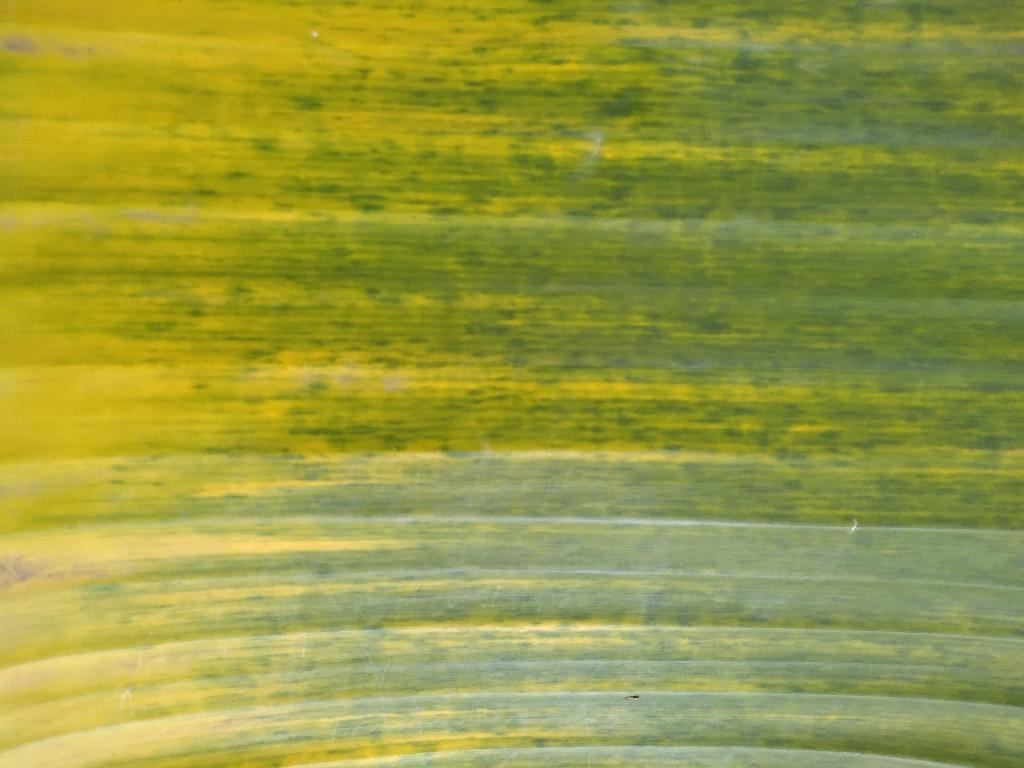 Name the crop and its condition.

banana, fusarium wilt race 1
